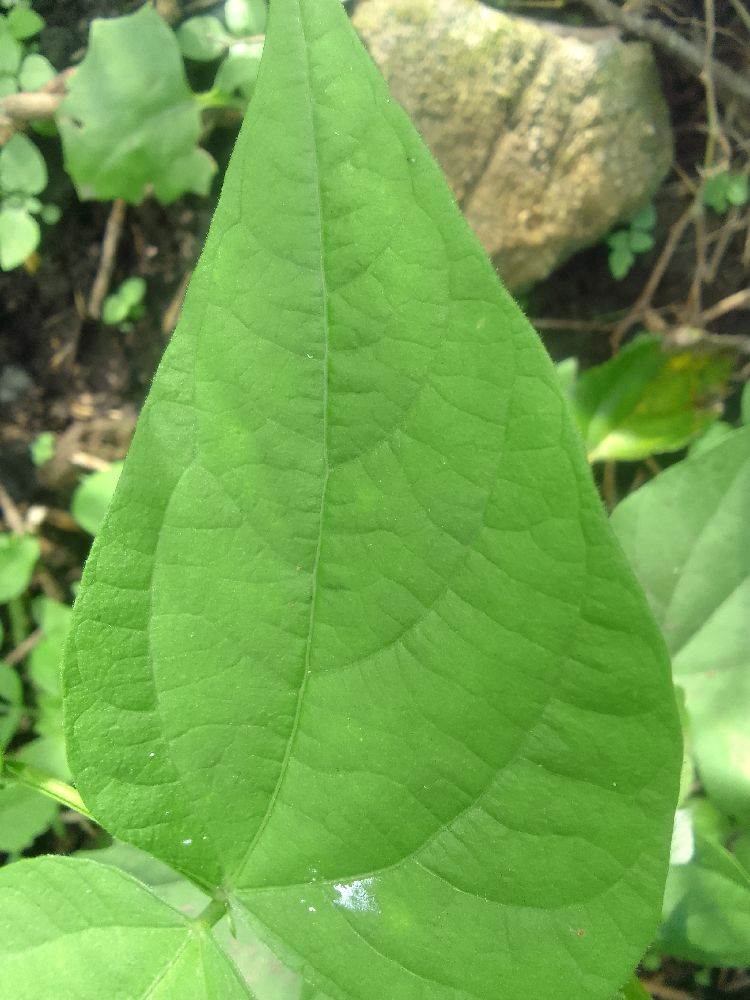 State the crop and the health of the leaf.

common bean, healthy
